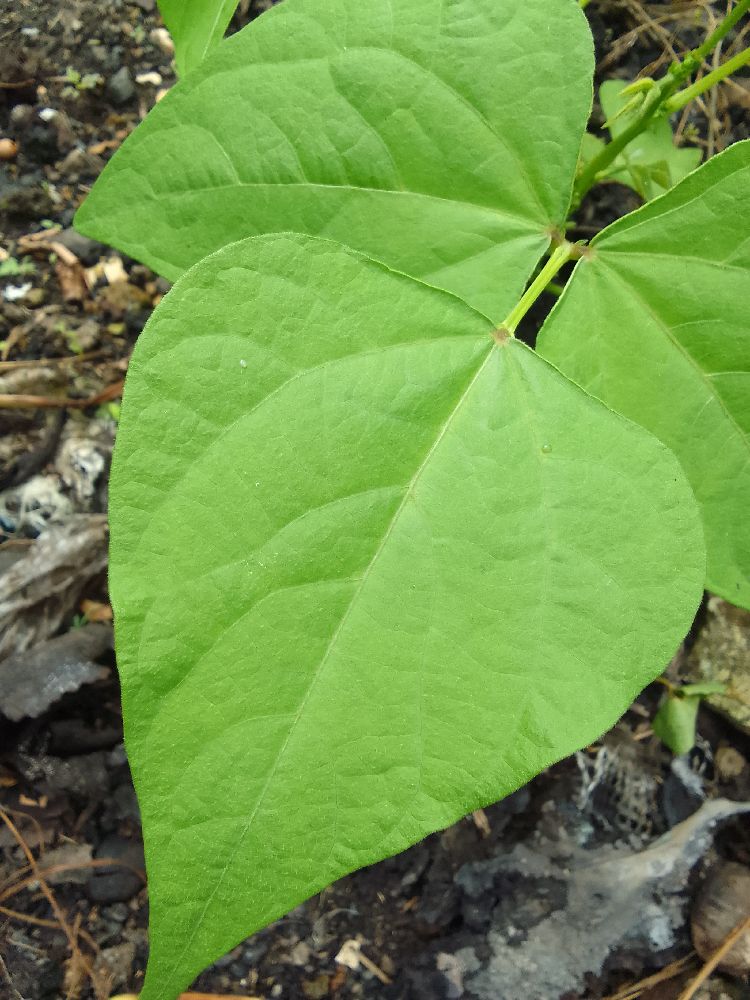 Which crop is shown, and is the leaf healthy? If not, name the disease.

common bean, healthy
